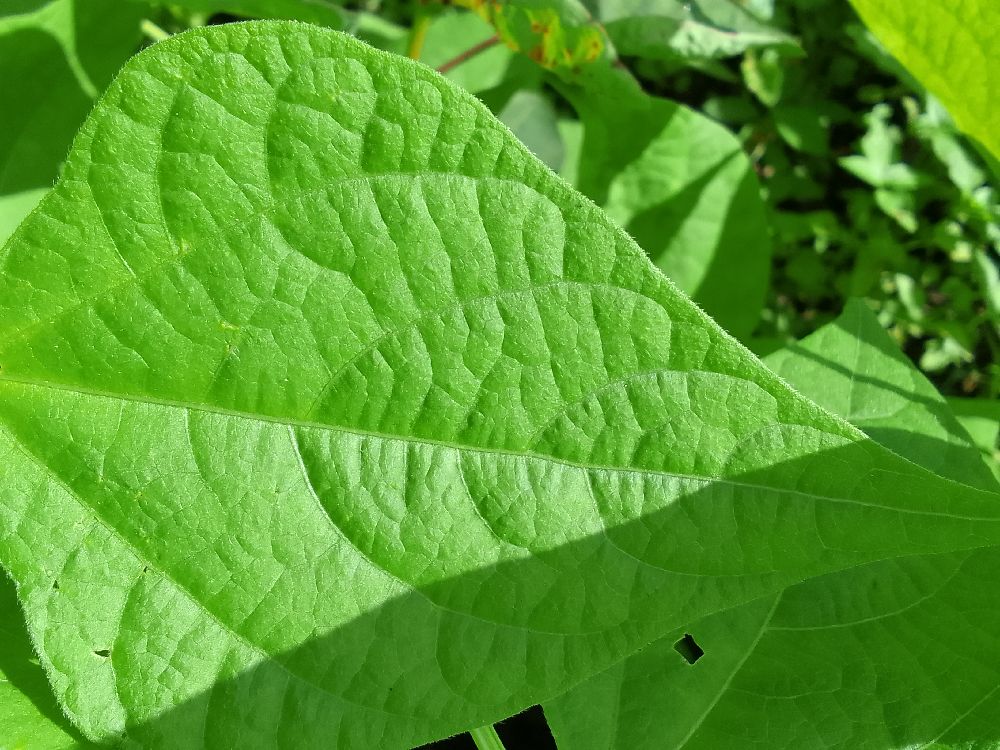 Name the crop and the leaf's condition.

common bean, healthy
